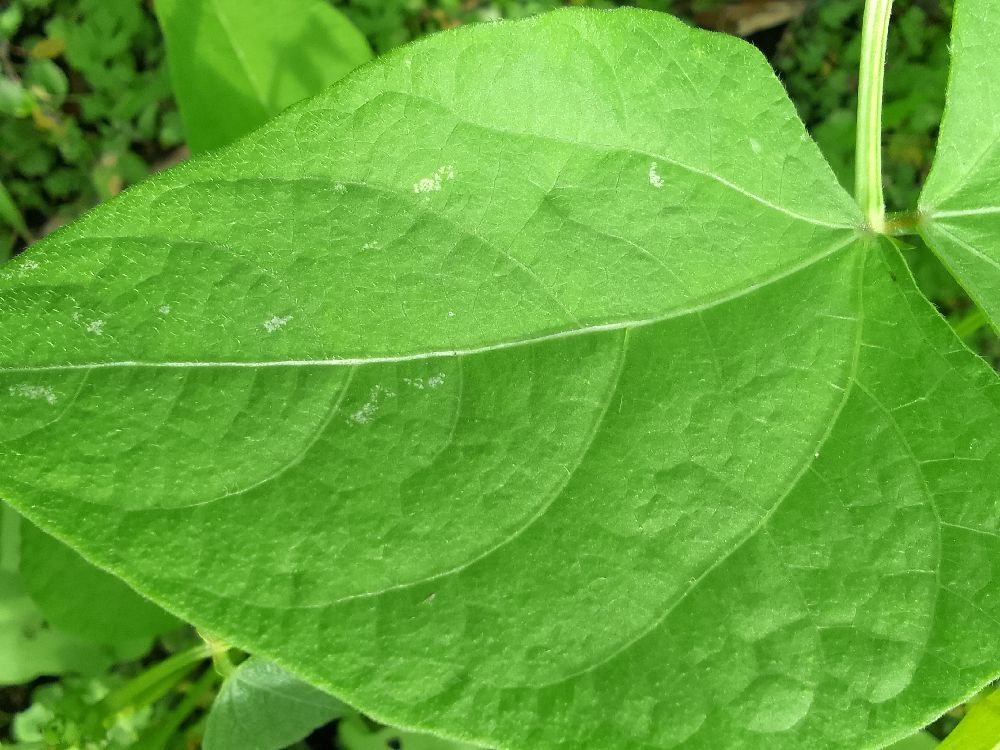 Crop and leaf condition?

common bean, healthy
